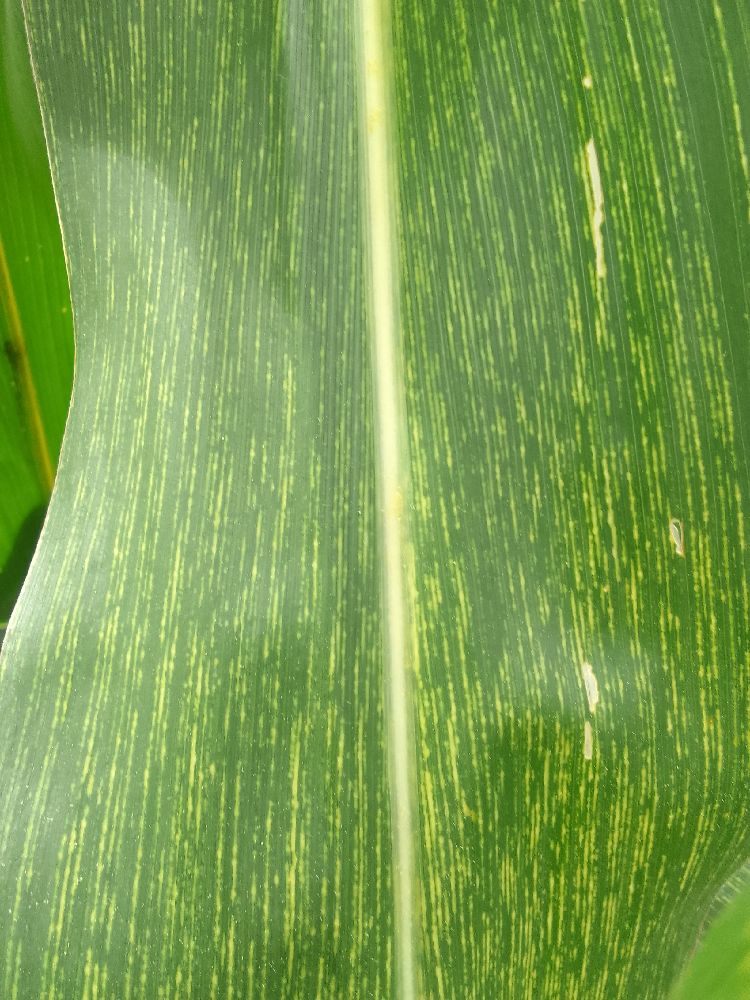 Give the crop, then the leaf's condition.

maize, maize streak virus
